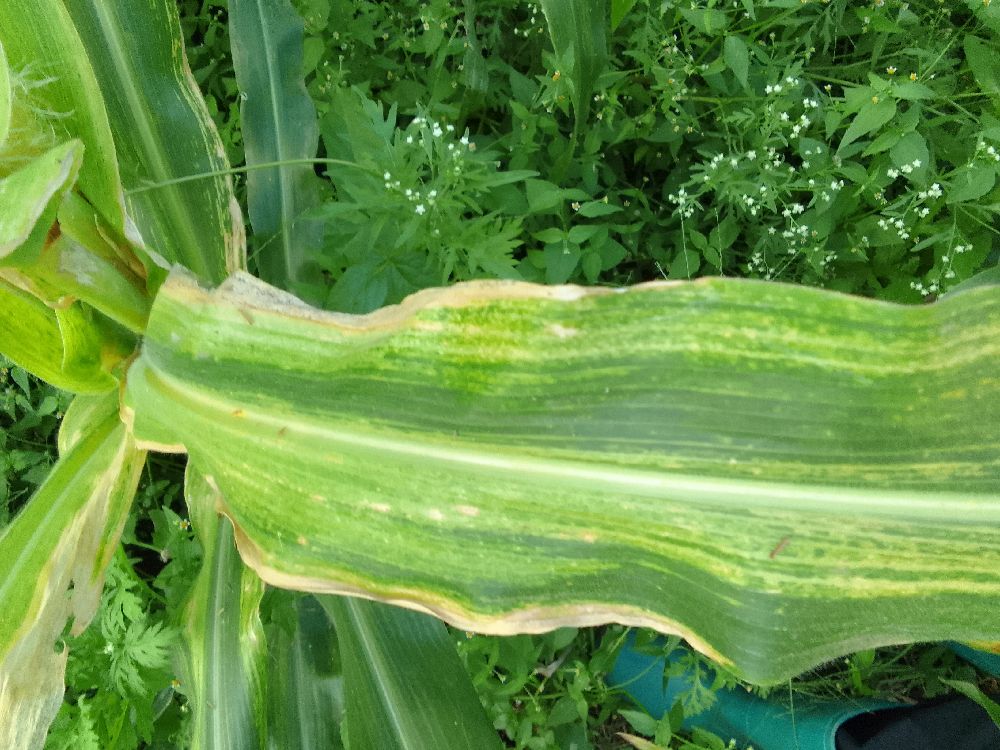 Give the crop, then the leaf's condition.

maize, maize lethal necrosis
